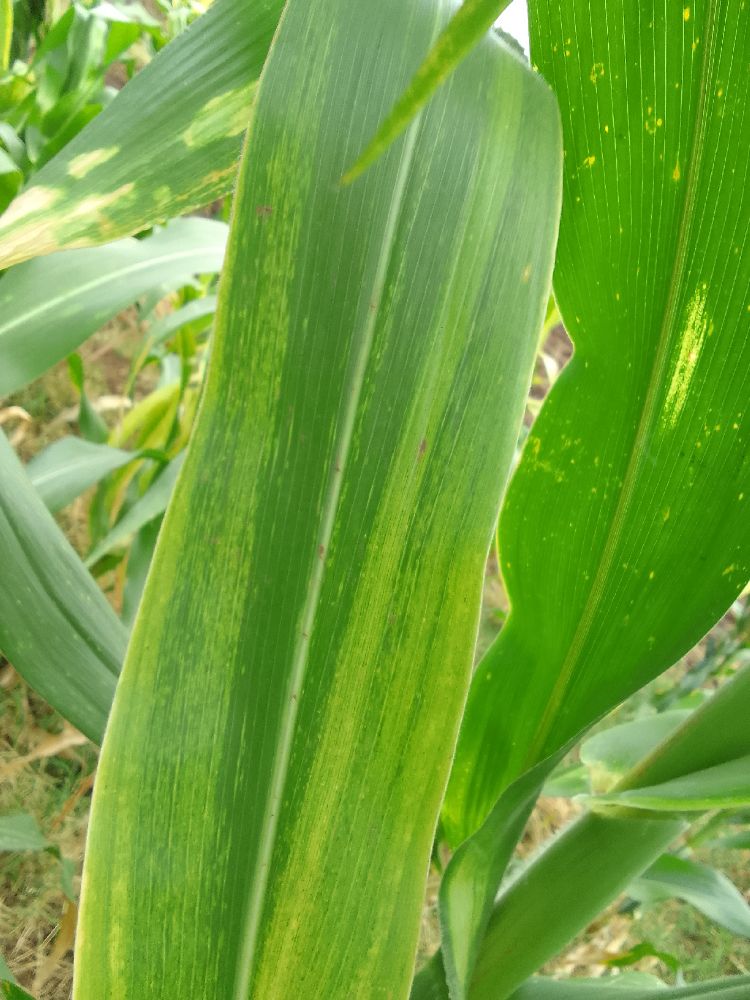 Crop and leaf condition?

maize, maize lethal necrosis
